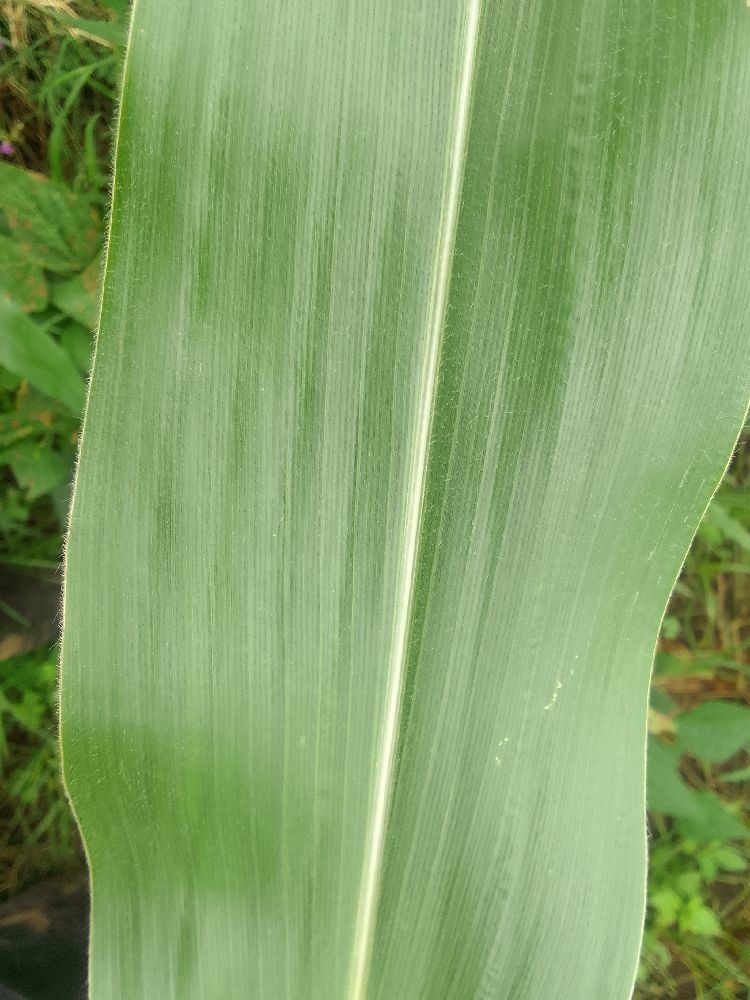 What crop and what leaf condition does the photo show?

maize, healthy
